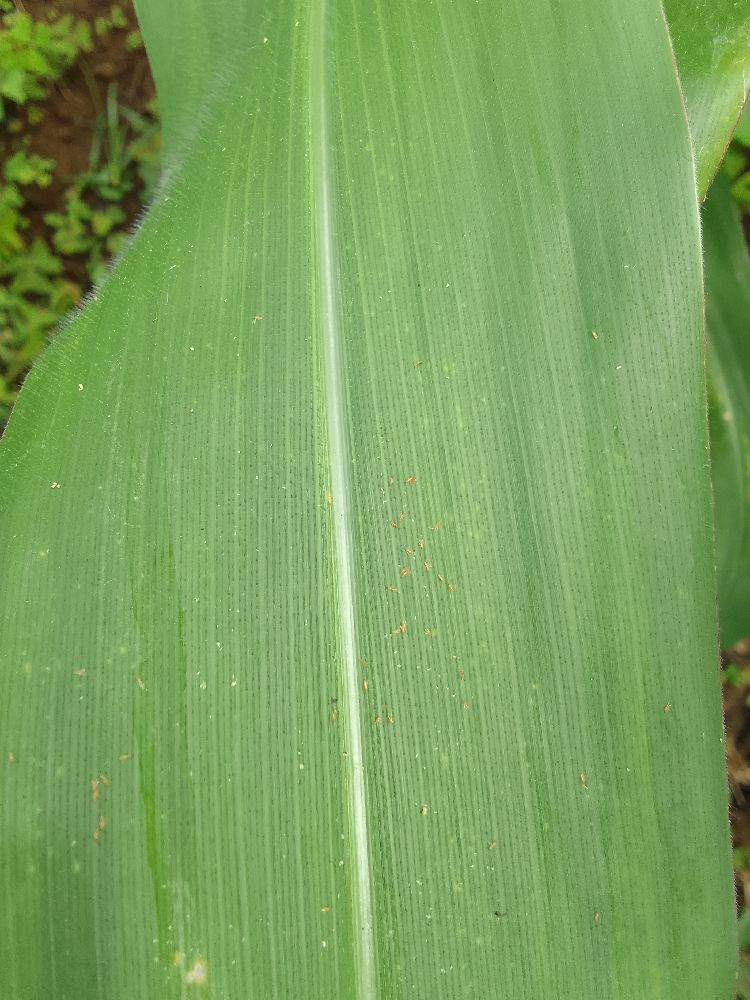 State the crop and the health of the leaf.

maize, healthy
